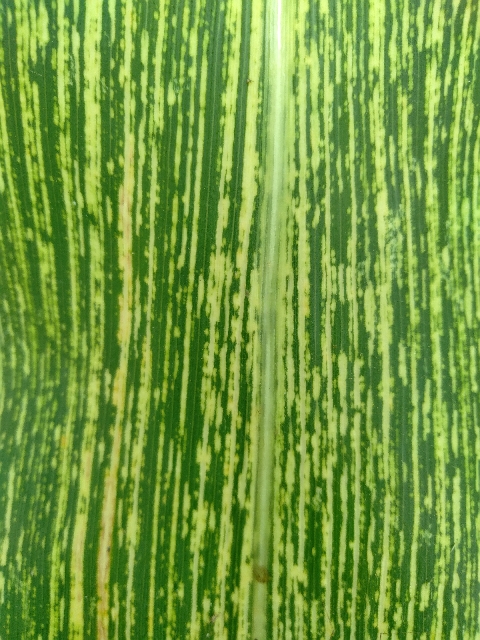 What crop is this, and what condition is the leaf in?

maize, maize streak virus
